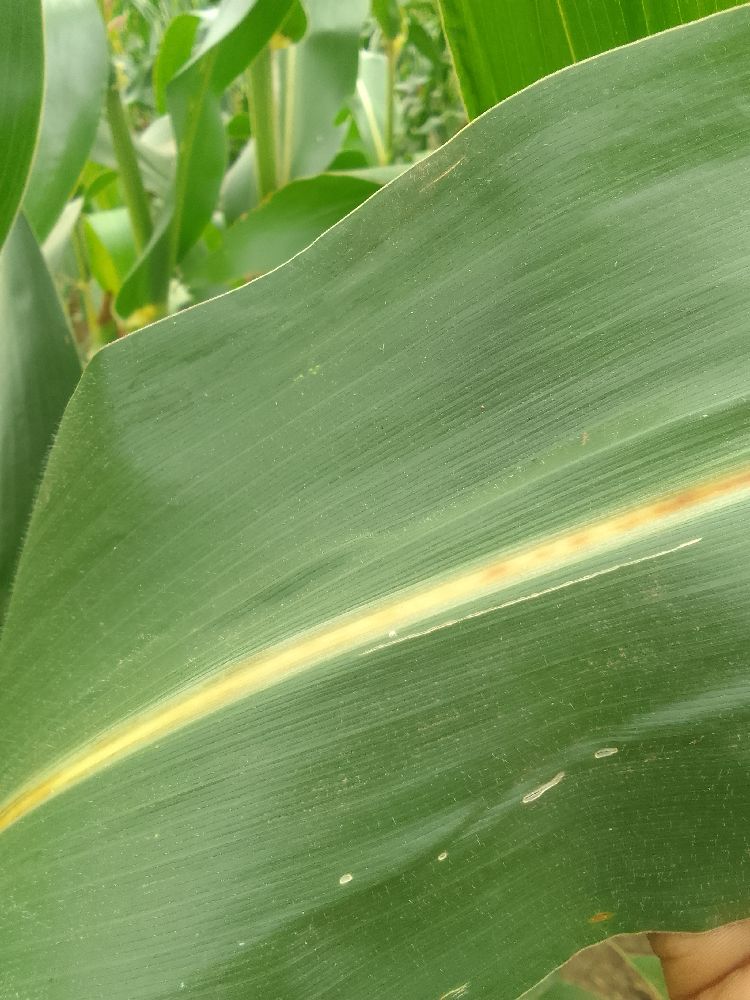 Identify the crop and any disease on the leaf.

maize, healthy
